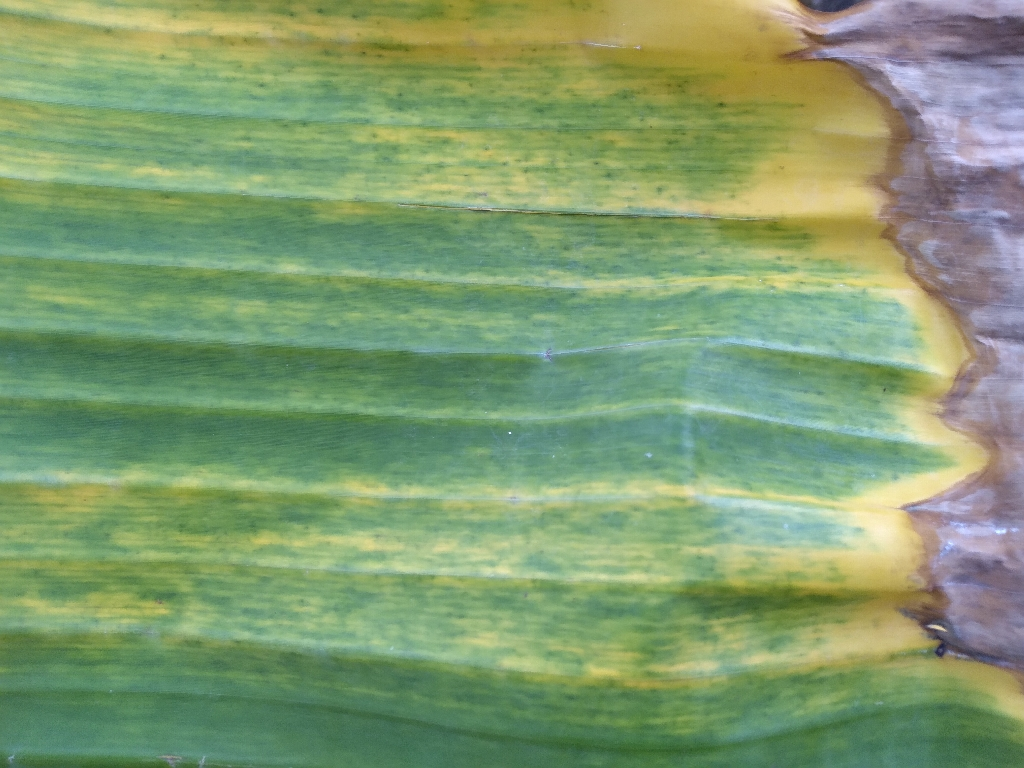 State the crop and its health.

banana, fusarium wilt race 1
